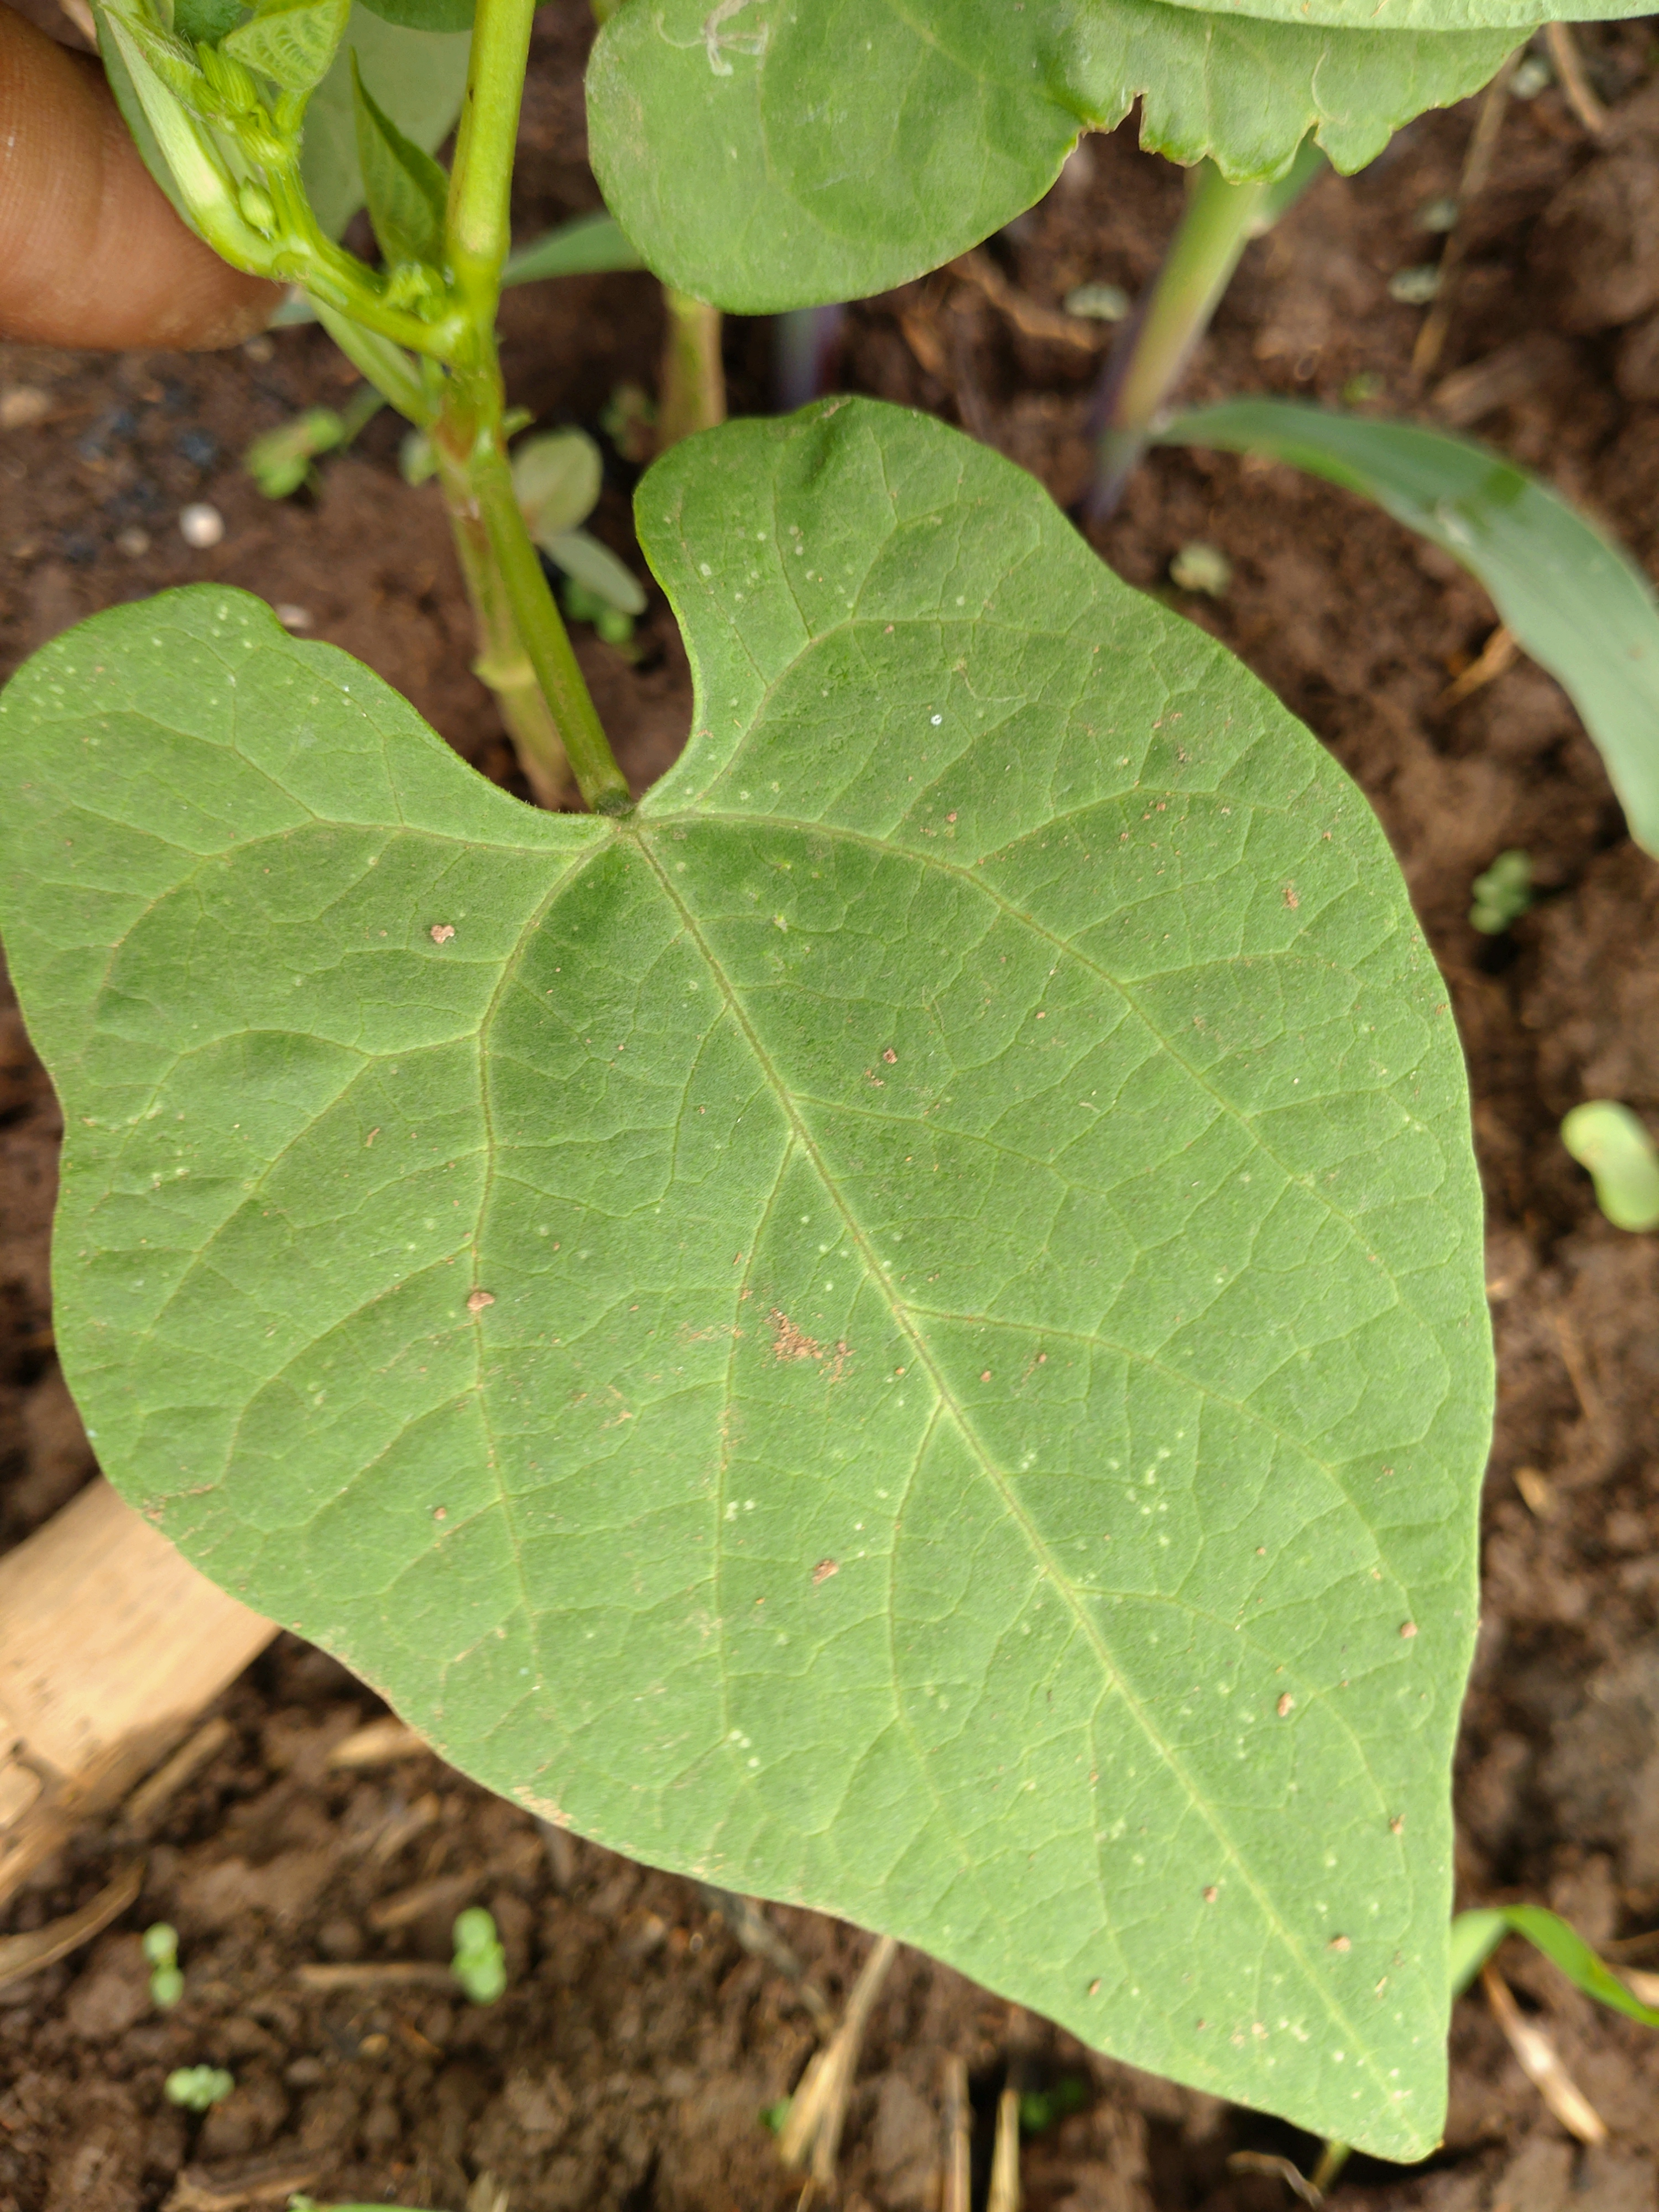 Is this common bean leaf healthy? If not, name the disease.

healthy
